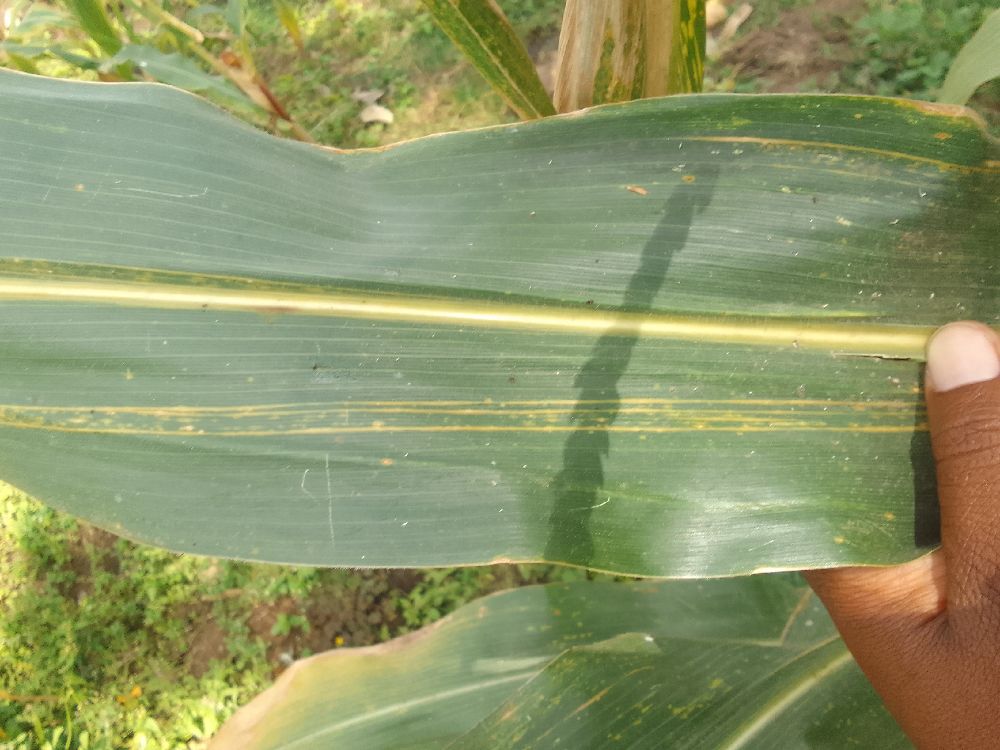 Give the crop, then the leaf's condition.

maize, maize lethal necrosis
